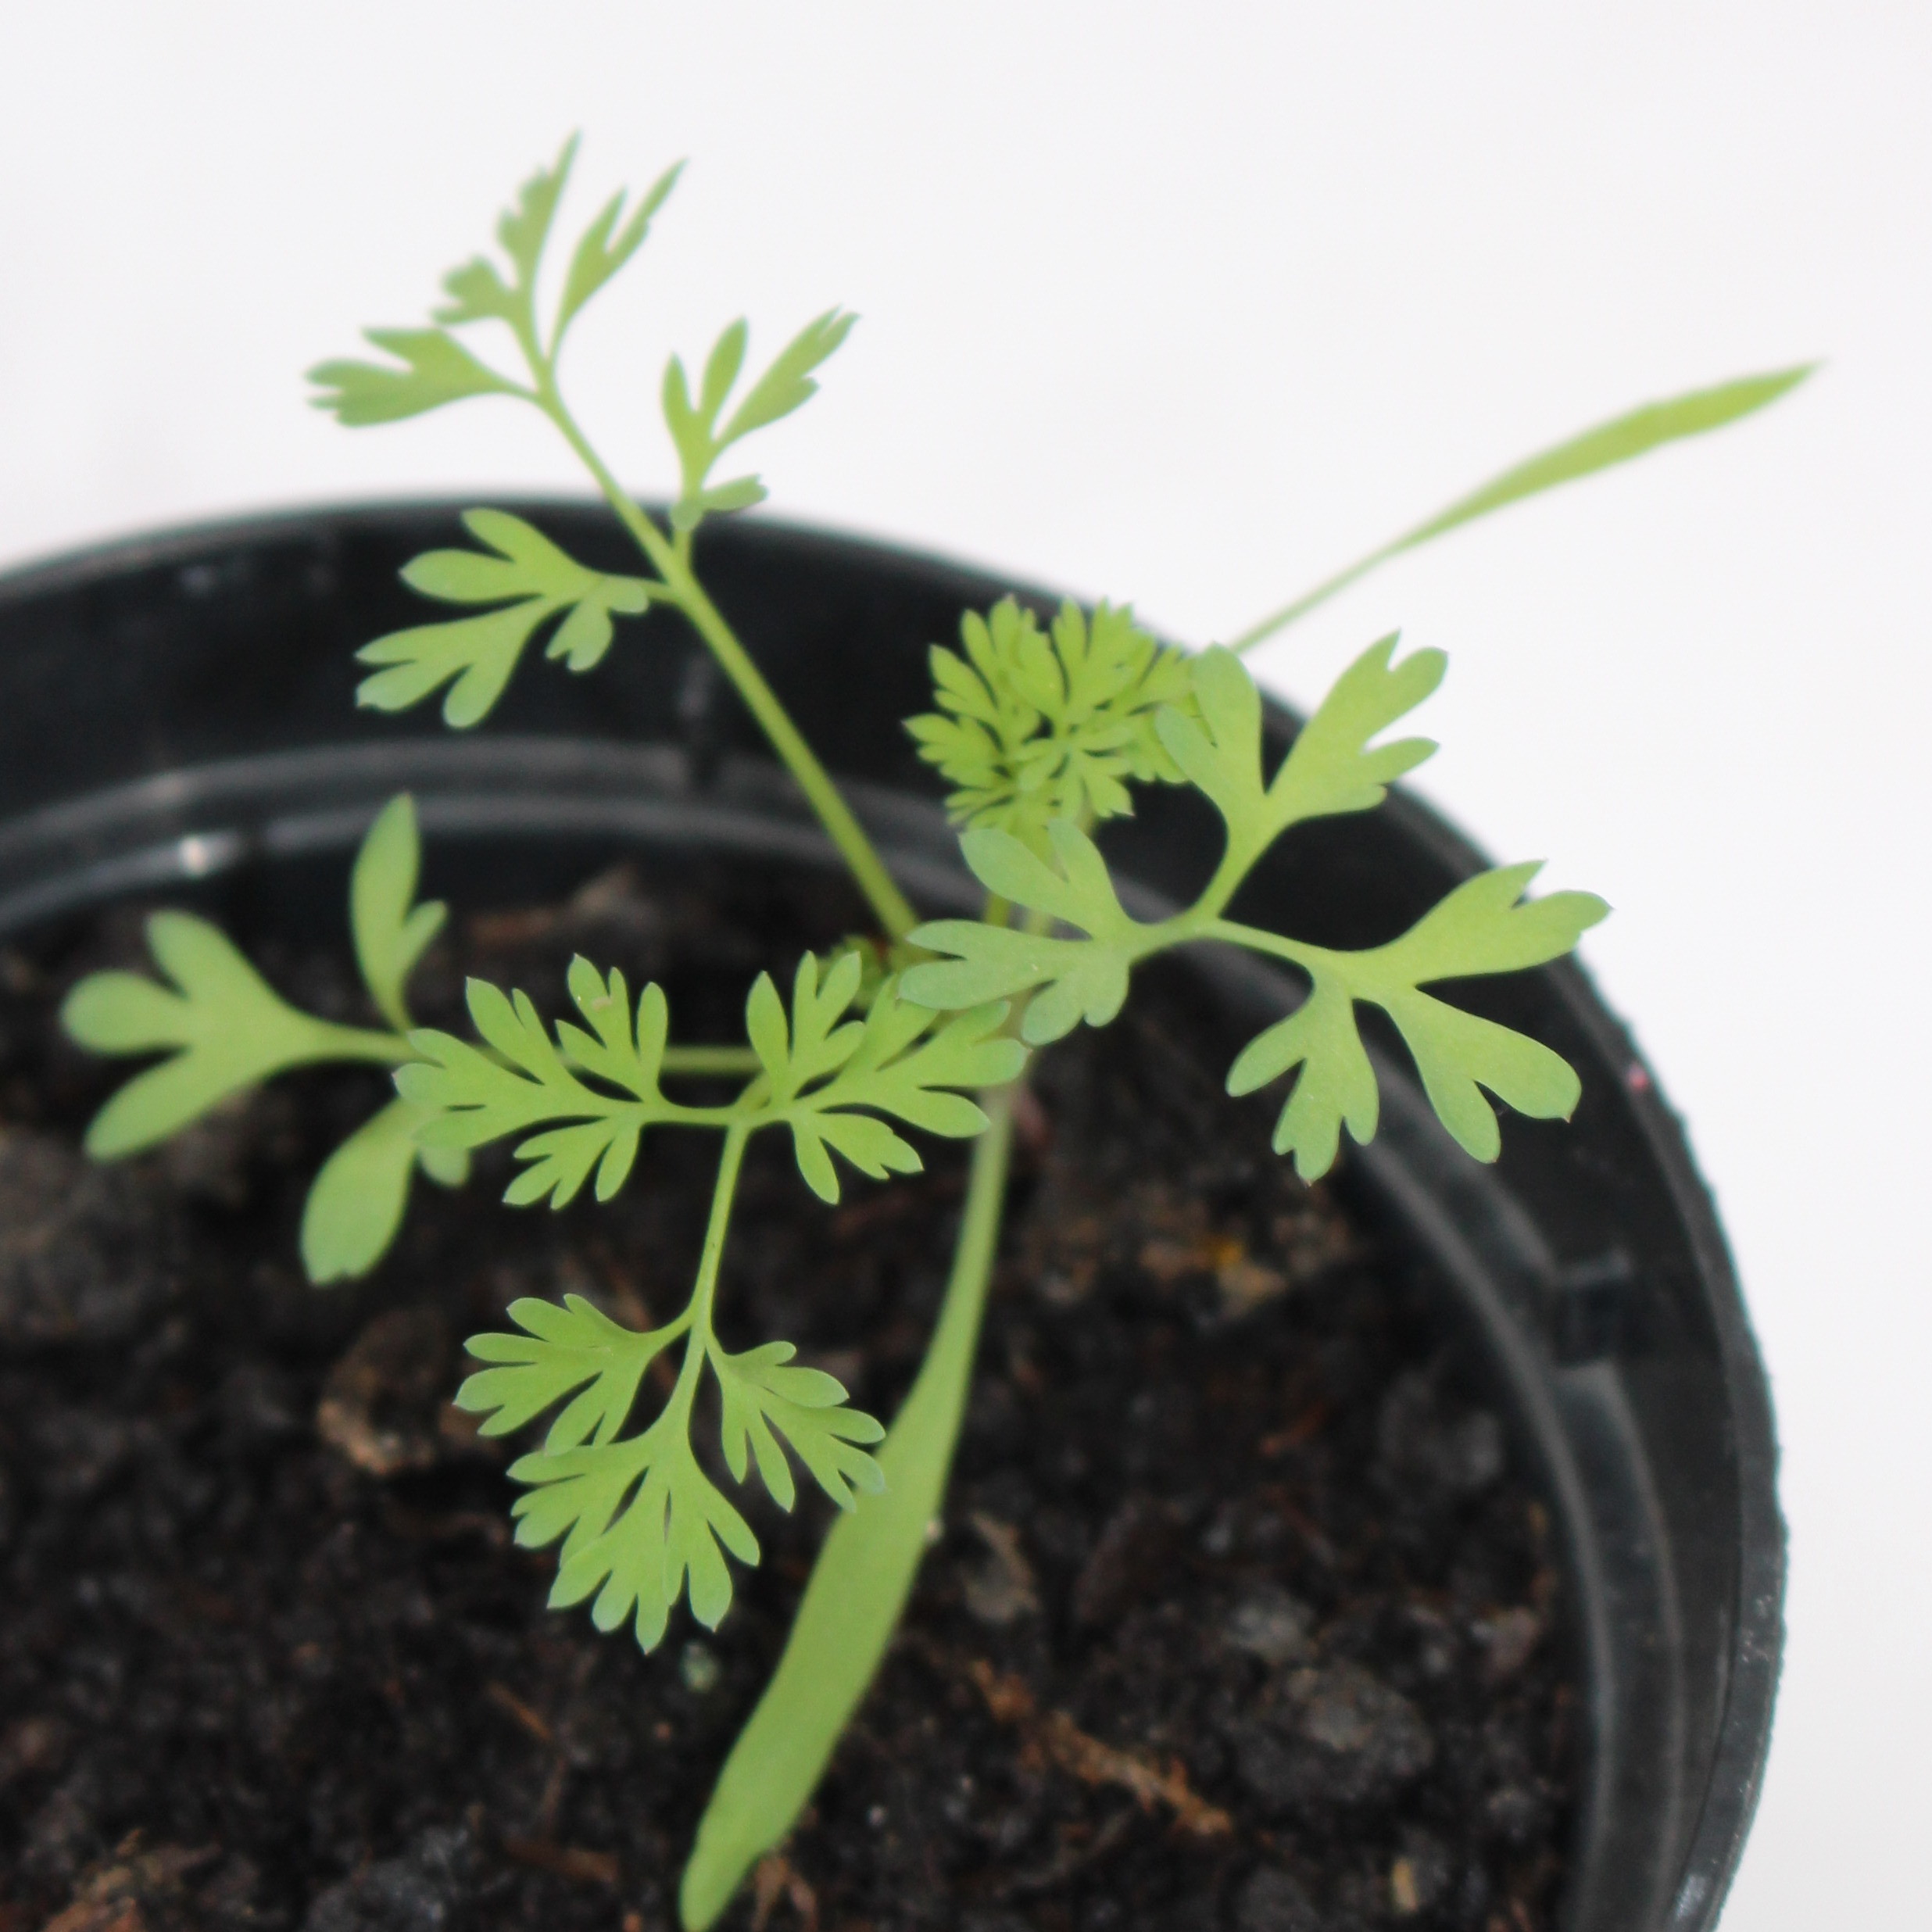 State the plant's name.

Fumaria officinalis
